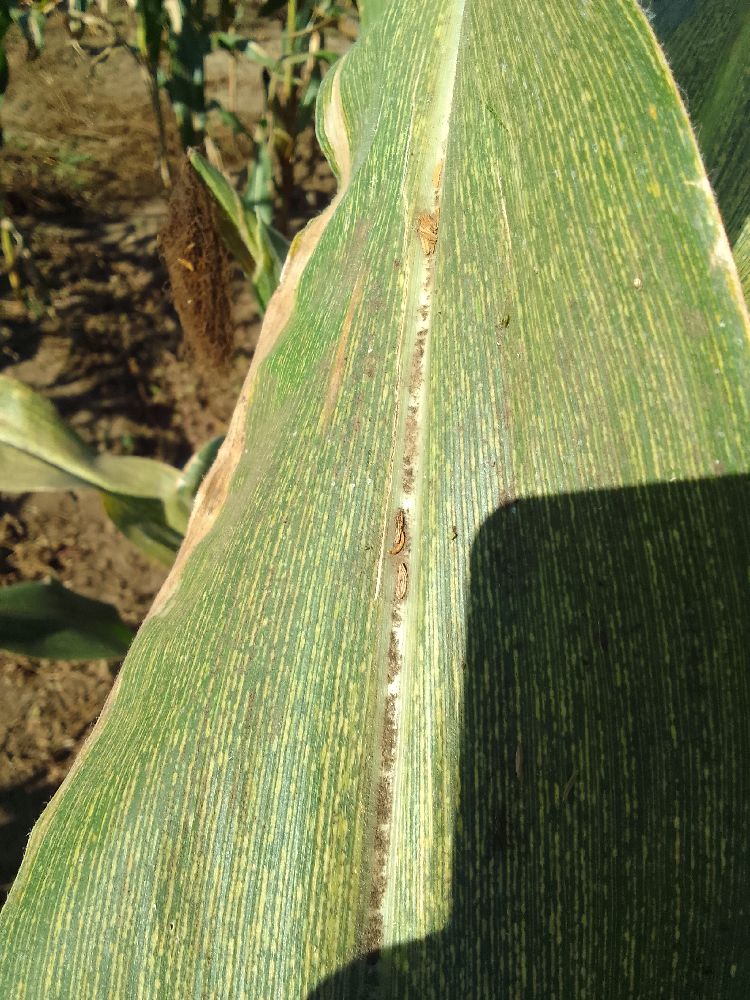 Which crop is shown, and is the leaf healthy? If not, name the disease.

maize, maize streak virus
